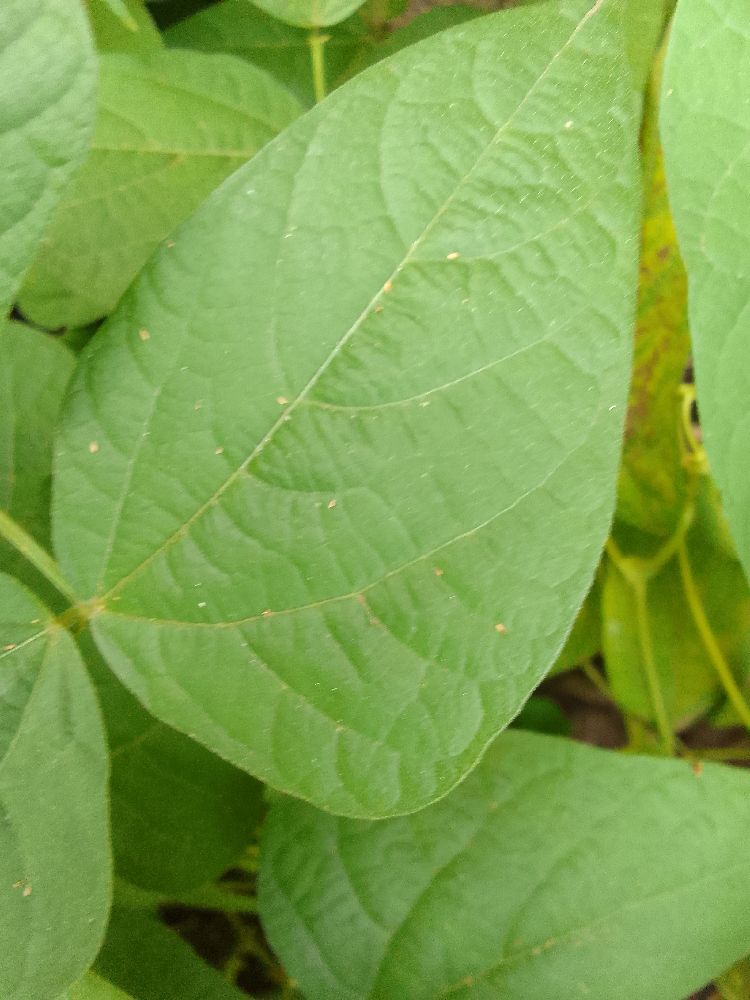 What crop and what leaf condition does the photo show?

common bean, healthy
